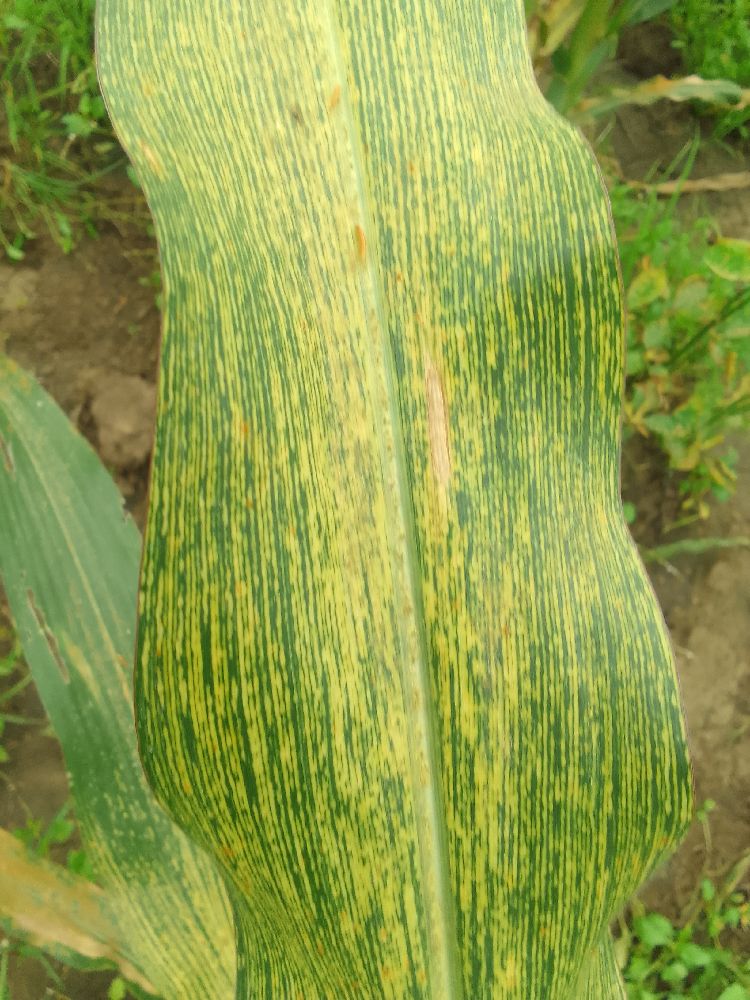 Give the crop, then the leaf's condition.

maize, maize streak virus
